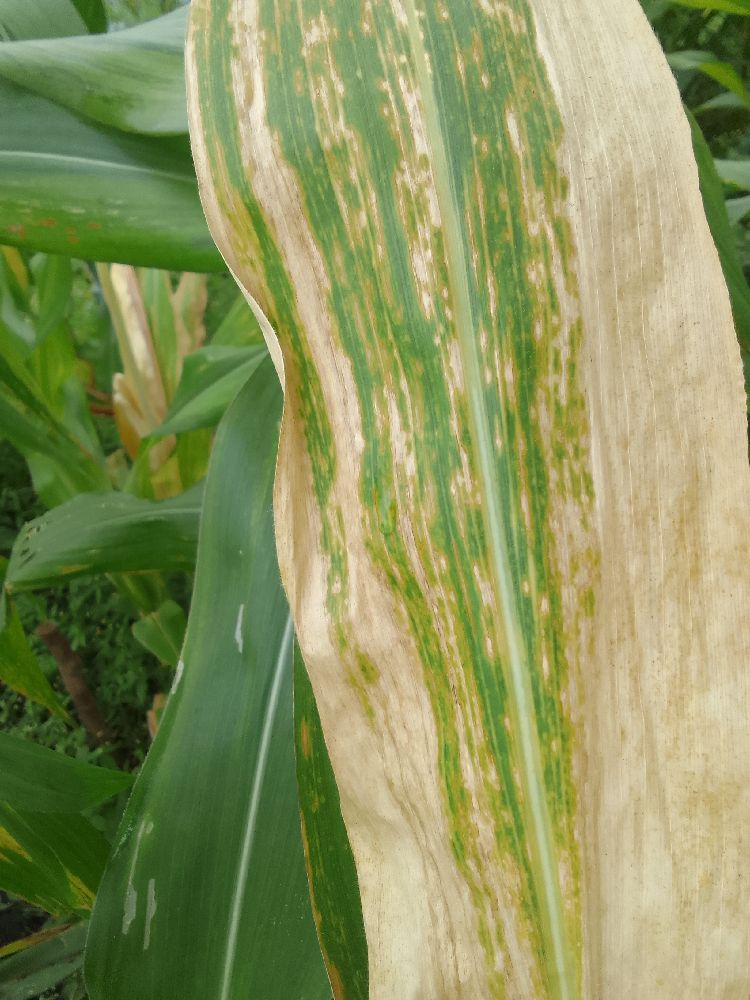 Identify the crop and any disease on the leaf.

maize, maize lethal necrosis
